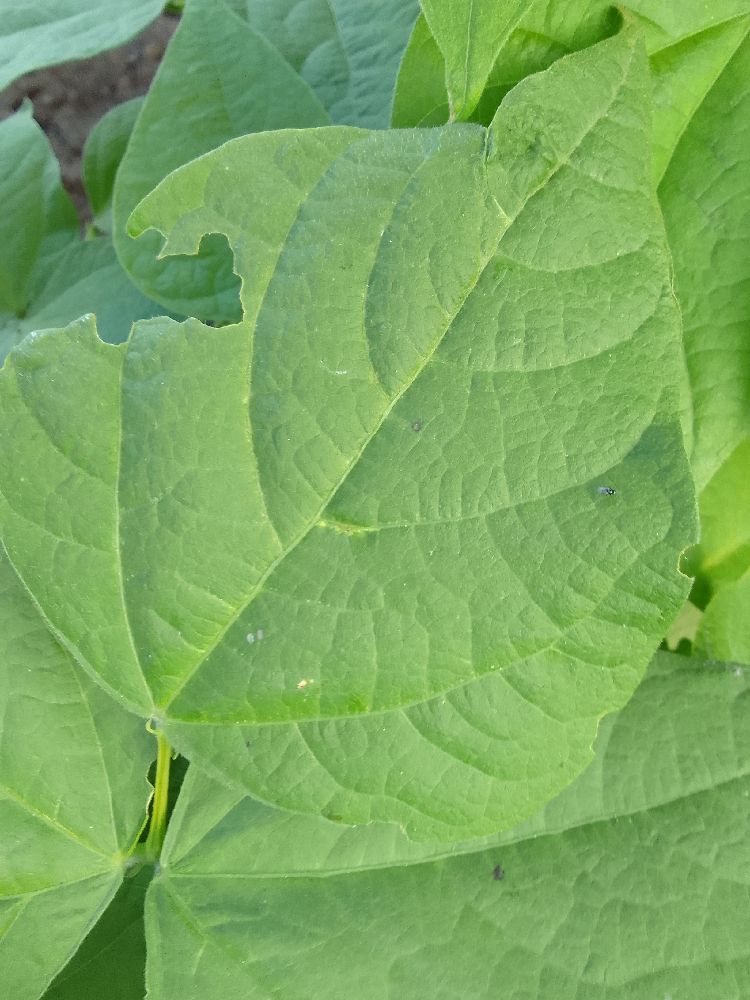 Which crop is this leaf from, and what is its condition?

common bean, healthy
